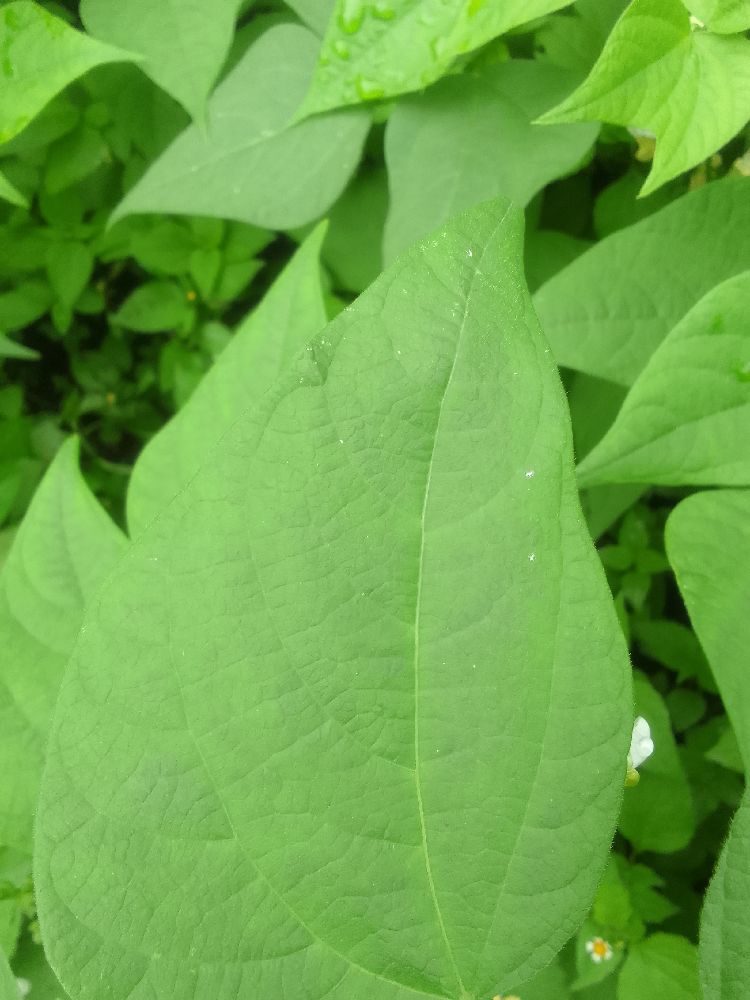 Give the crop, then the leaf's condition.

common bean, healthy
